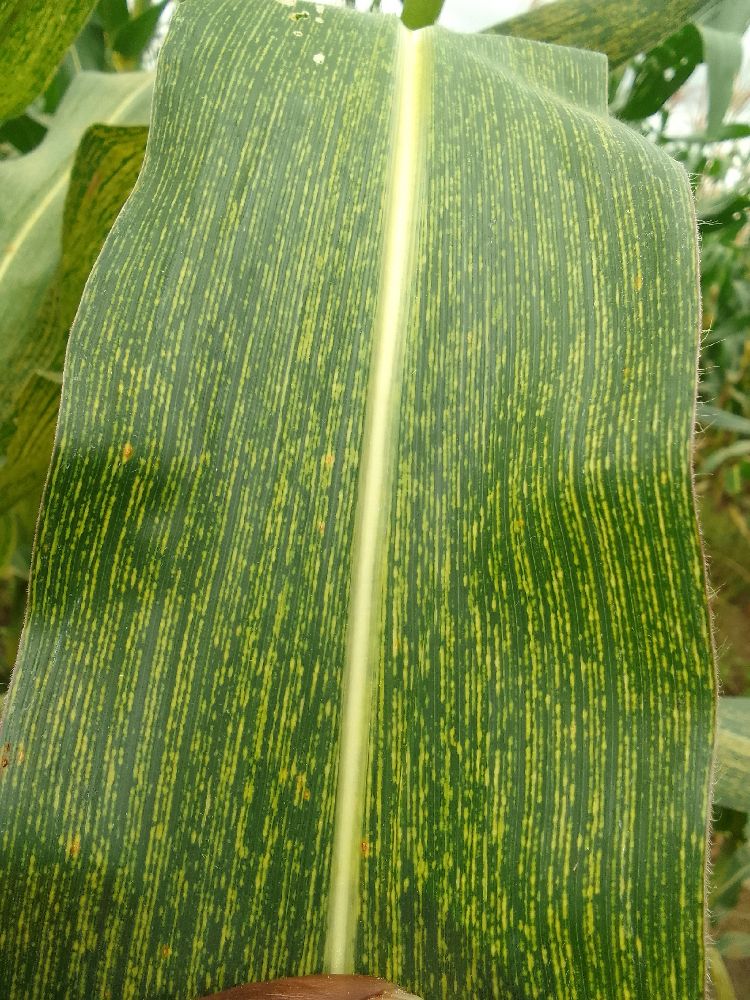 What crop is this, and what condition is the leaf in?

maize, maize streak virus
